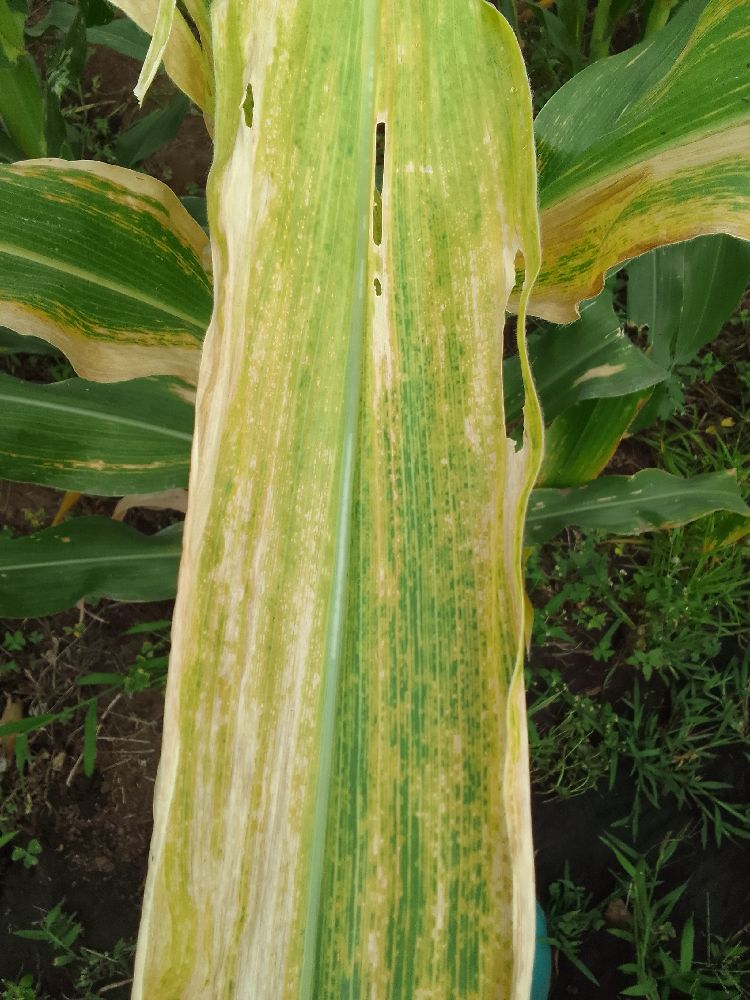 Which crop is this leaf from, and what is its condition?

maize, maize lethal necrosis
